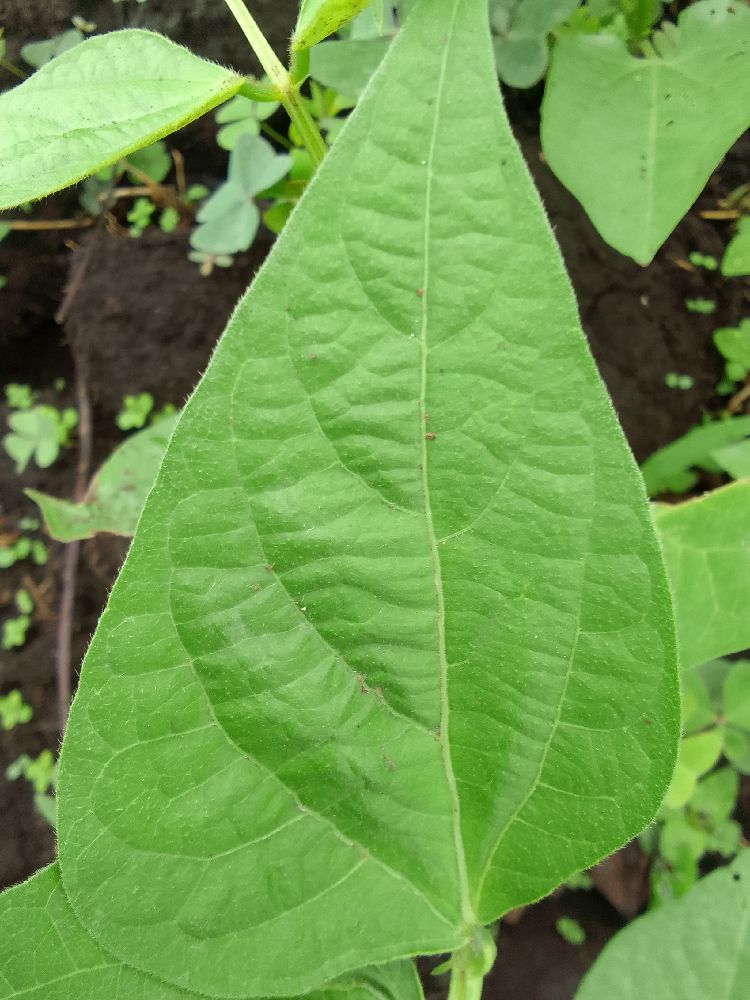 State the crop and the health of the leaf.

common bean, healthy
